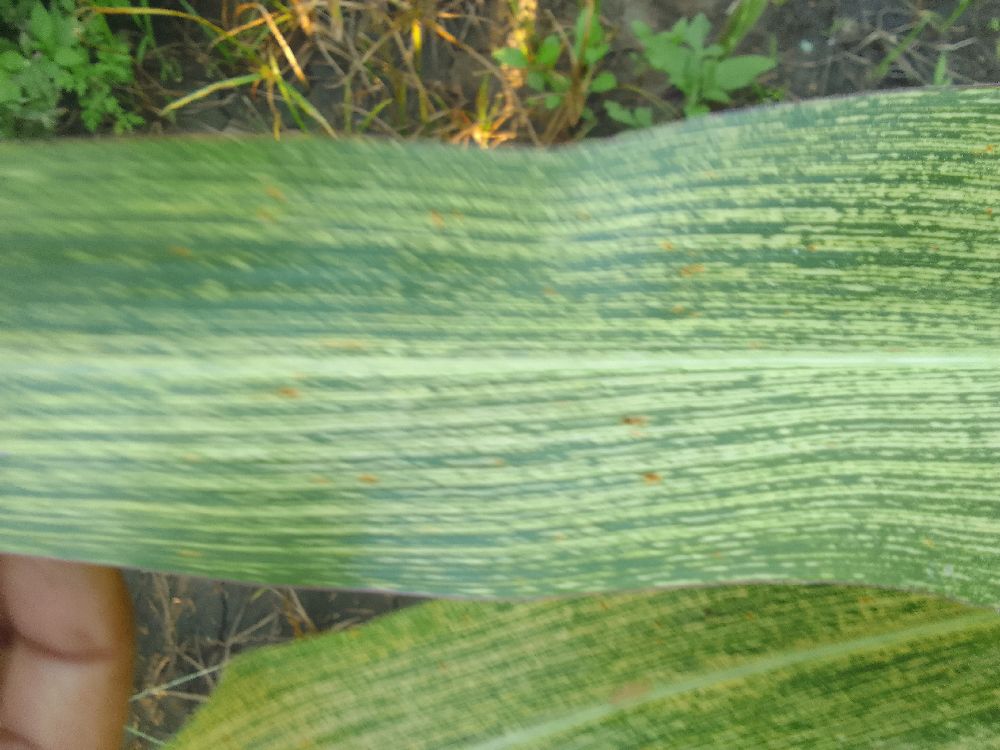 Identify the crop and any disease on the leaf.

maize, maize streak virus
